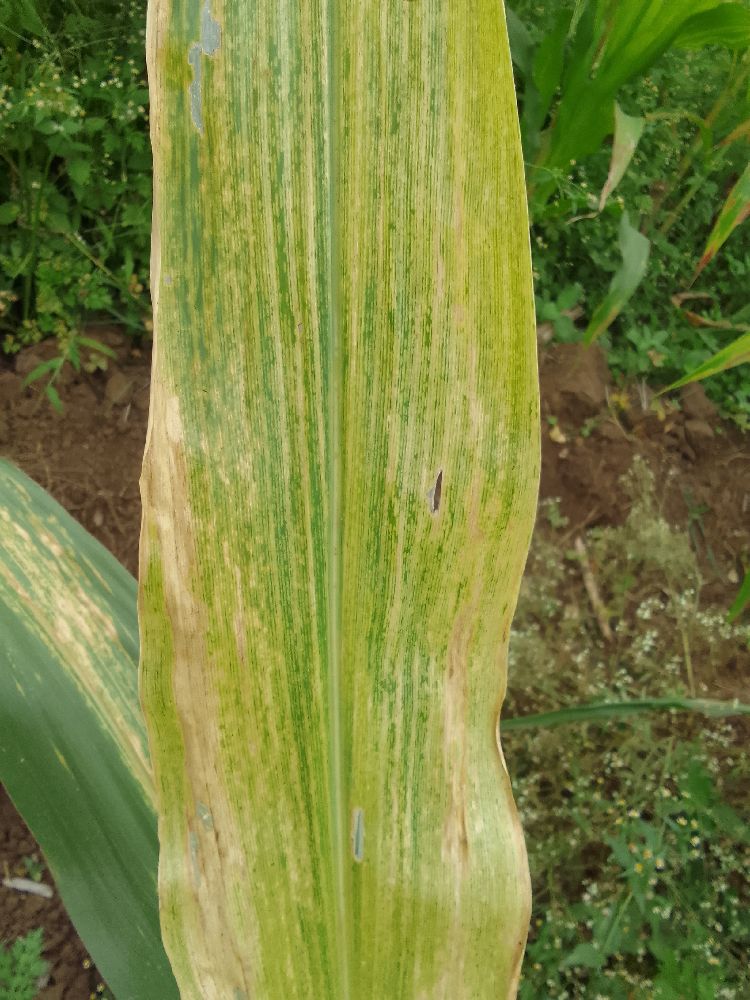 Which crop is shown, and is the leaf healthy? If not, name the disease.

maize, maize lethal necrosis
